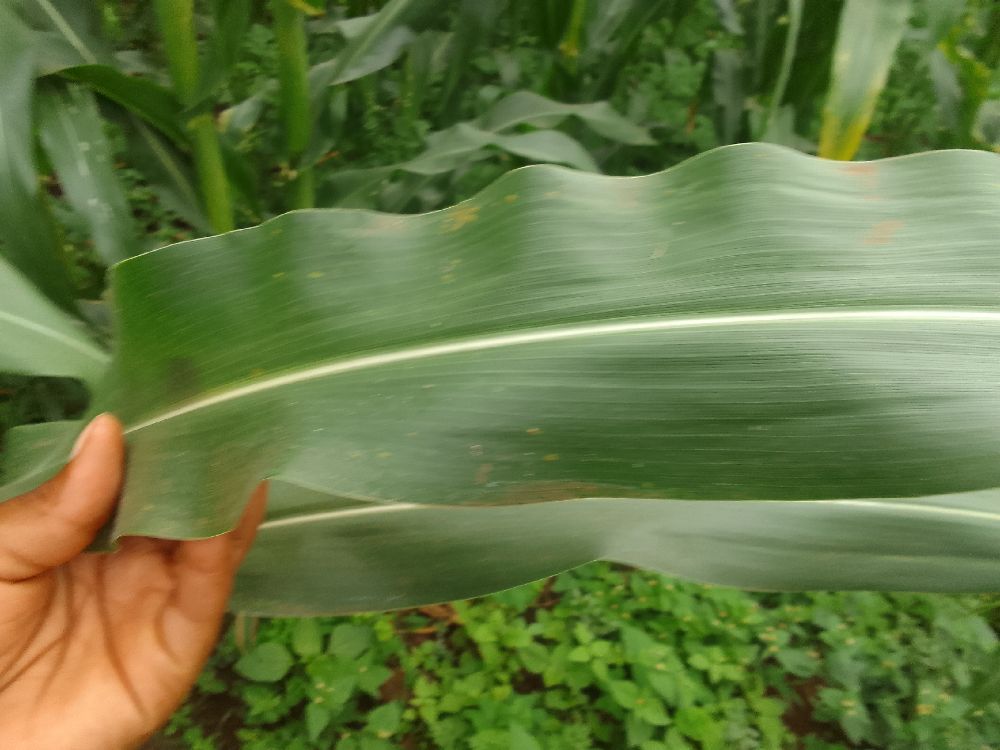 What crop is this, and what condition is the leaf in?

maize, healthy
